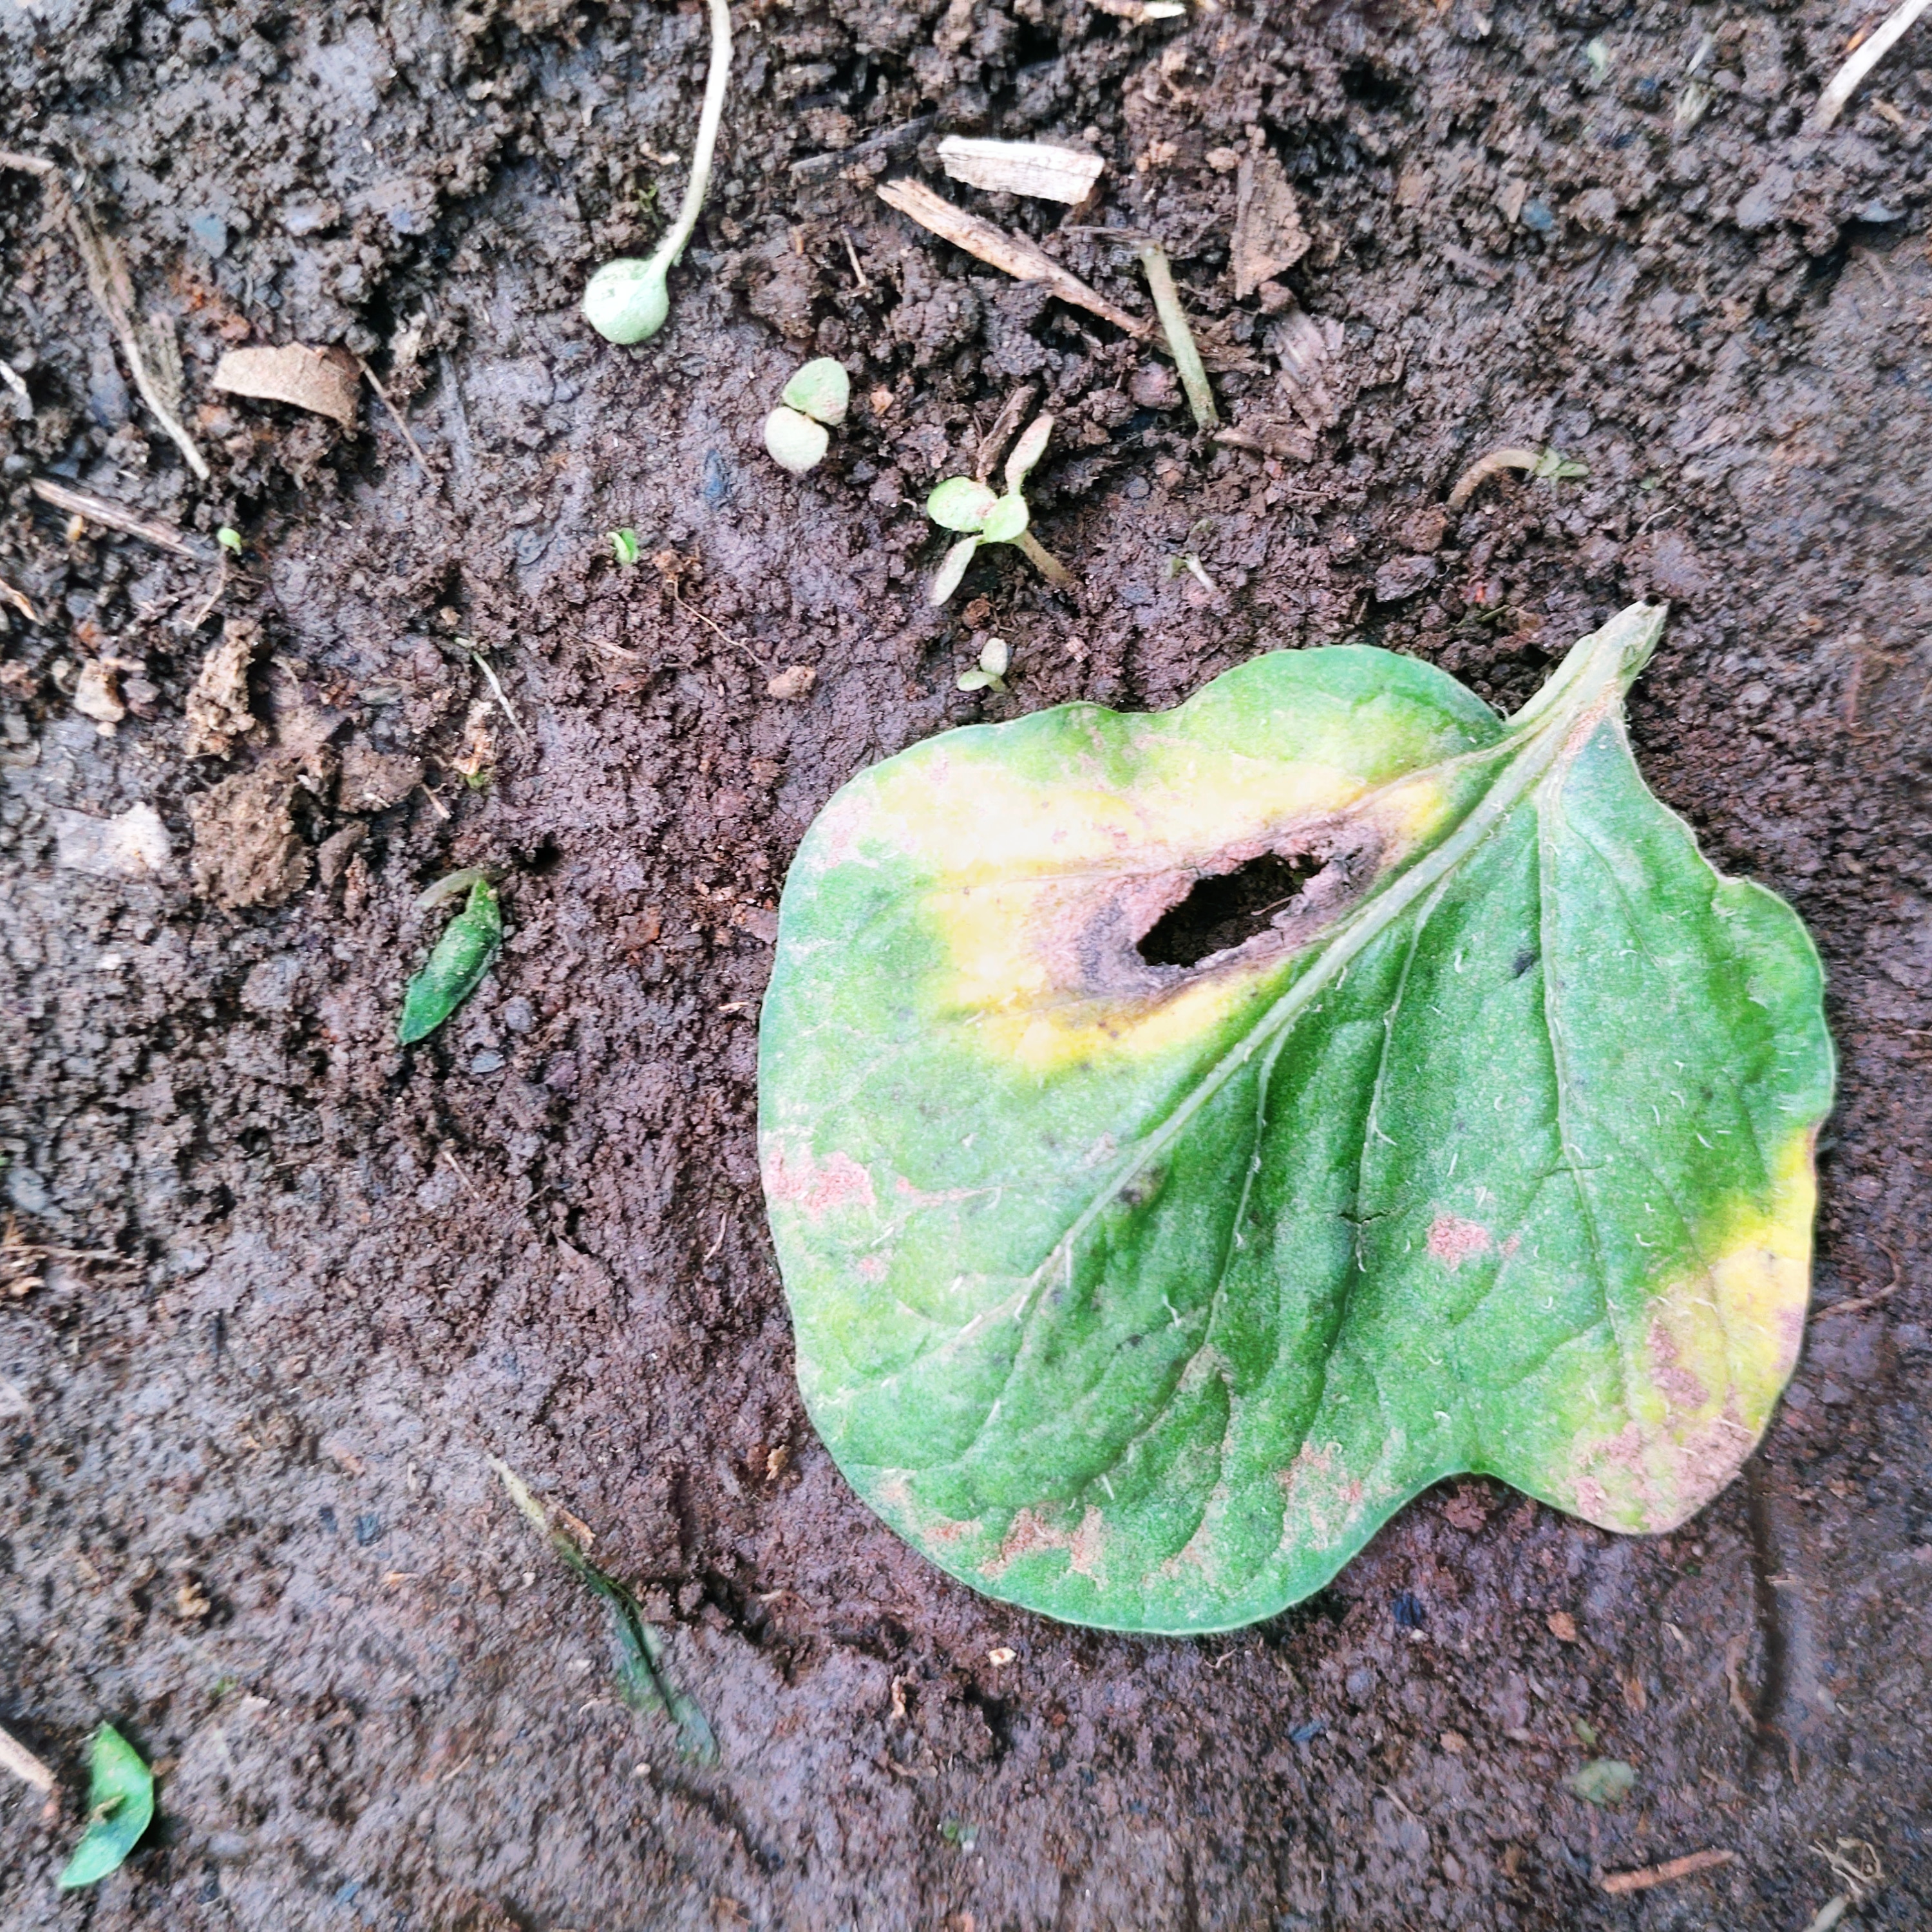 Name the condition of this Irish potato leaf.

late blight
